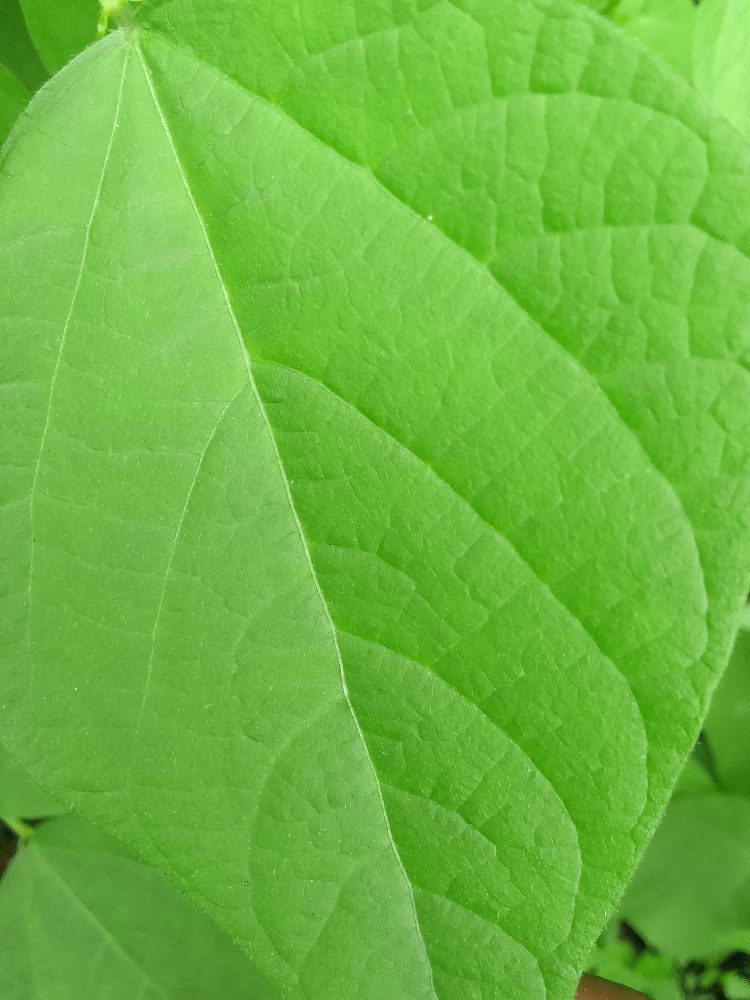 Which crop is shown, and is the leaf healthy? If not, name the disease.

common bean, healthy
